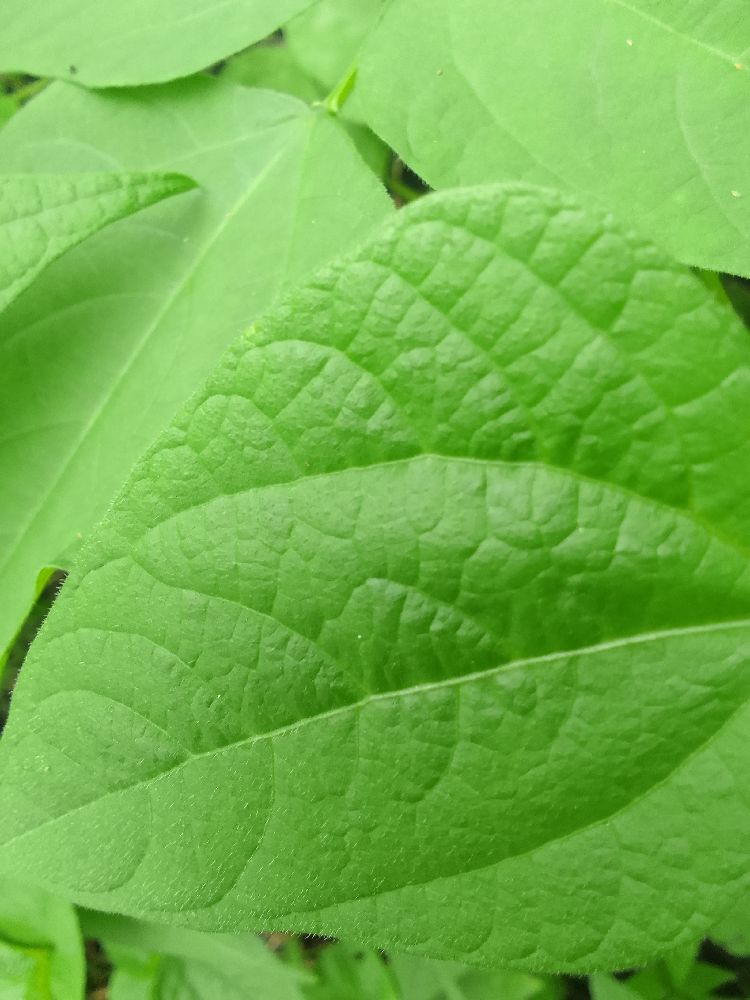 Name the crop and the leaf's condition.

common bean, healthy
